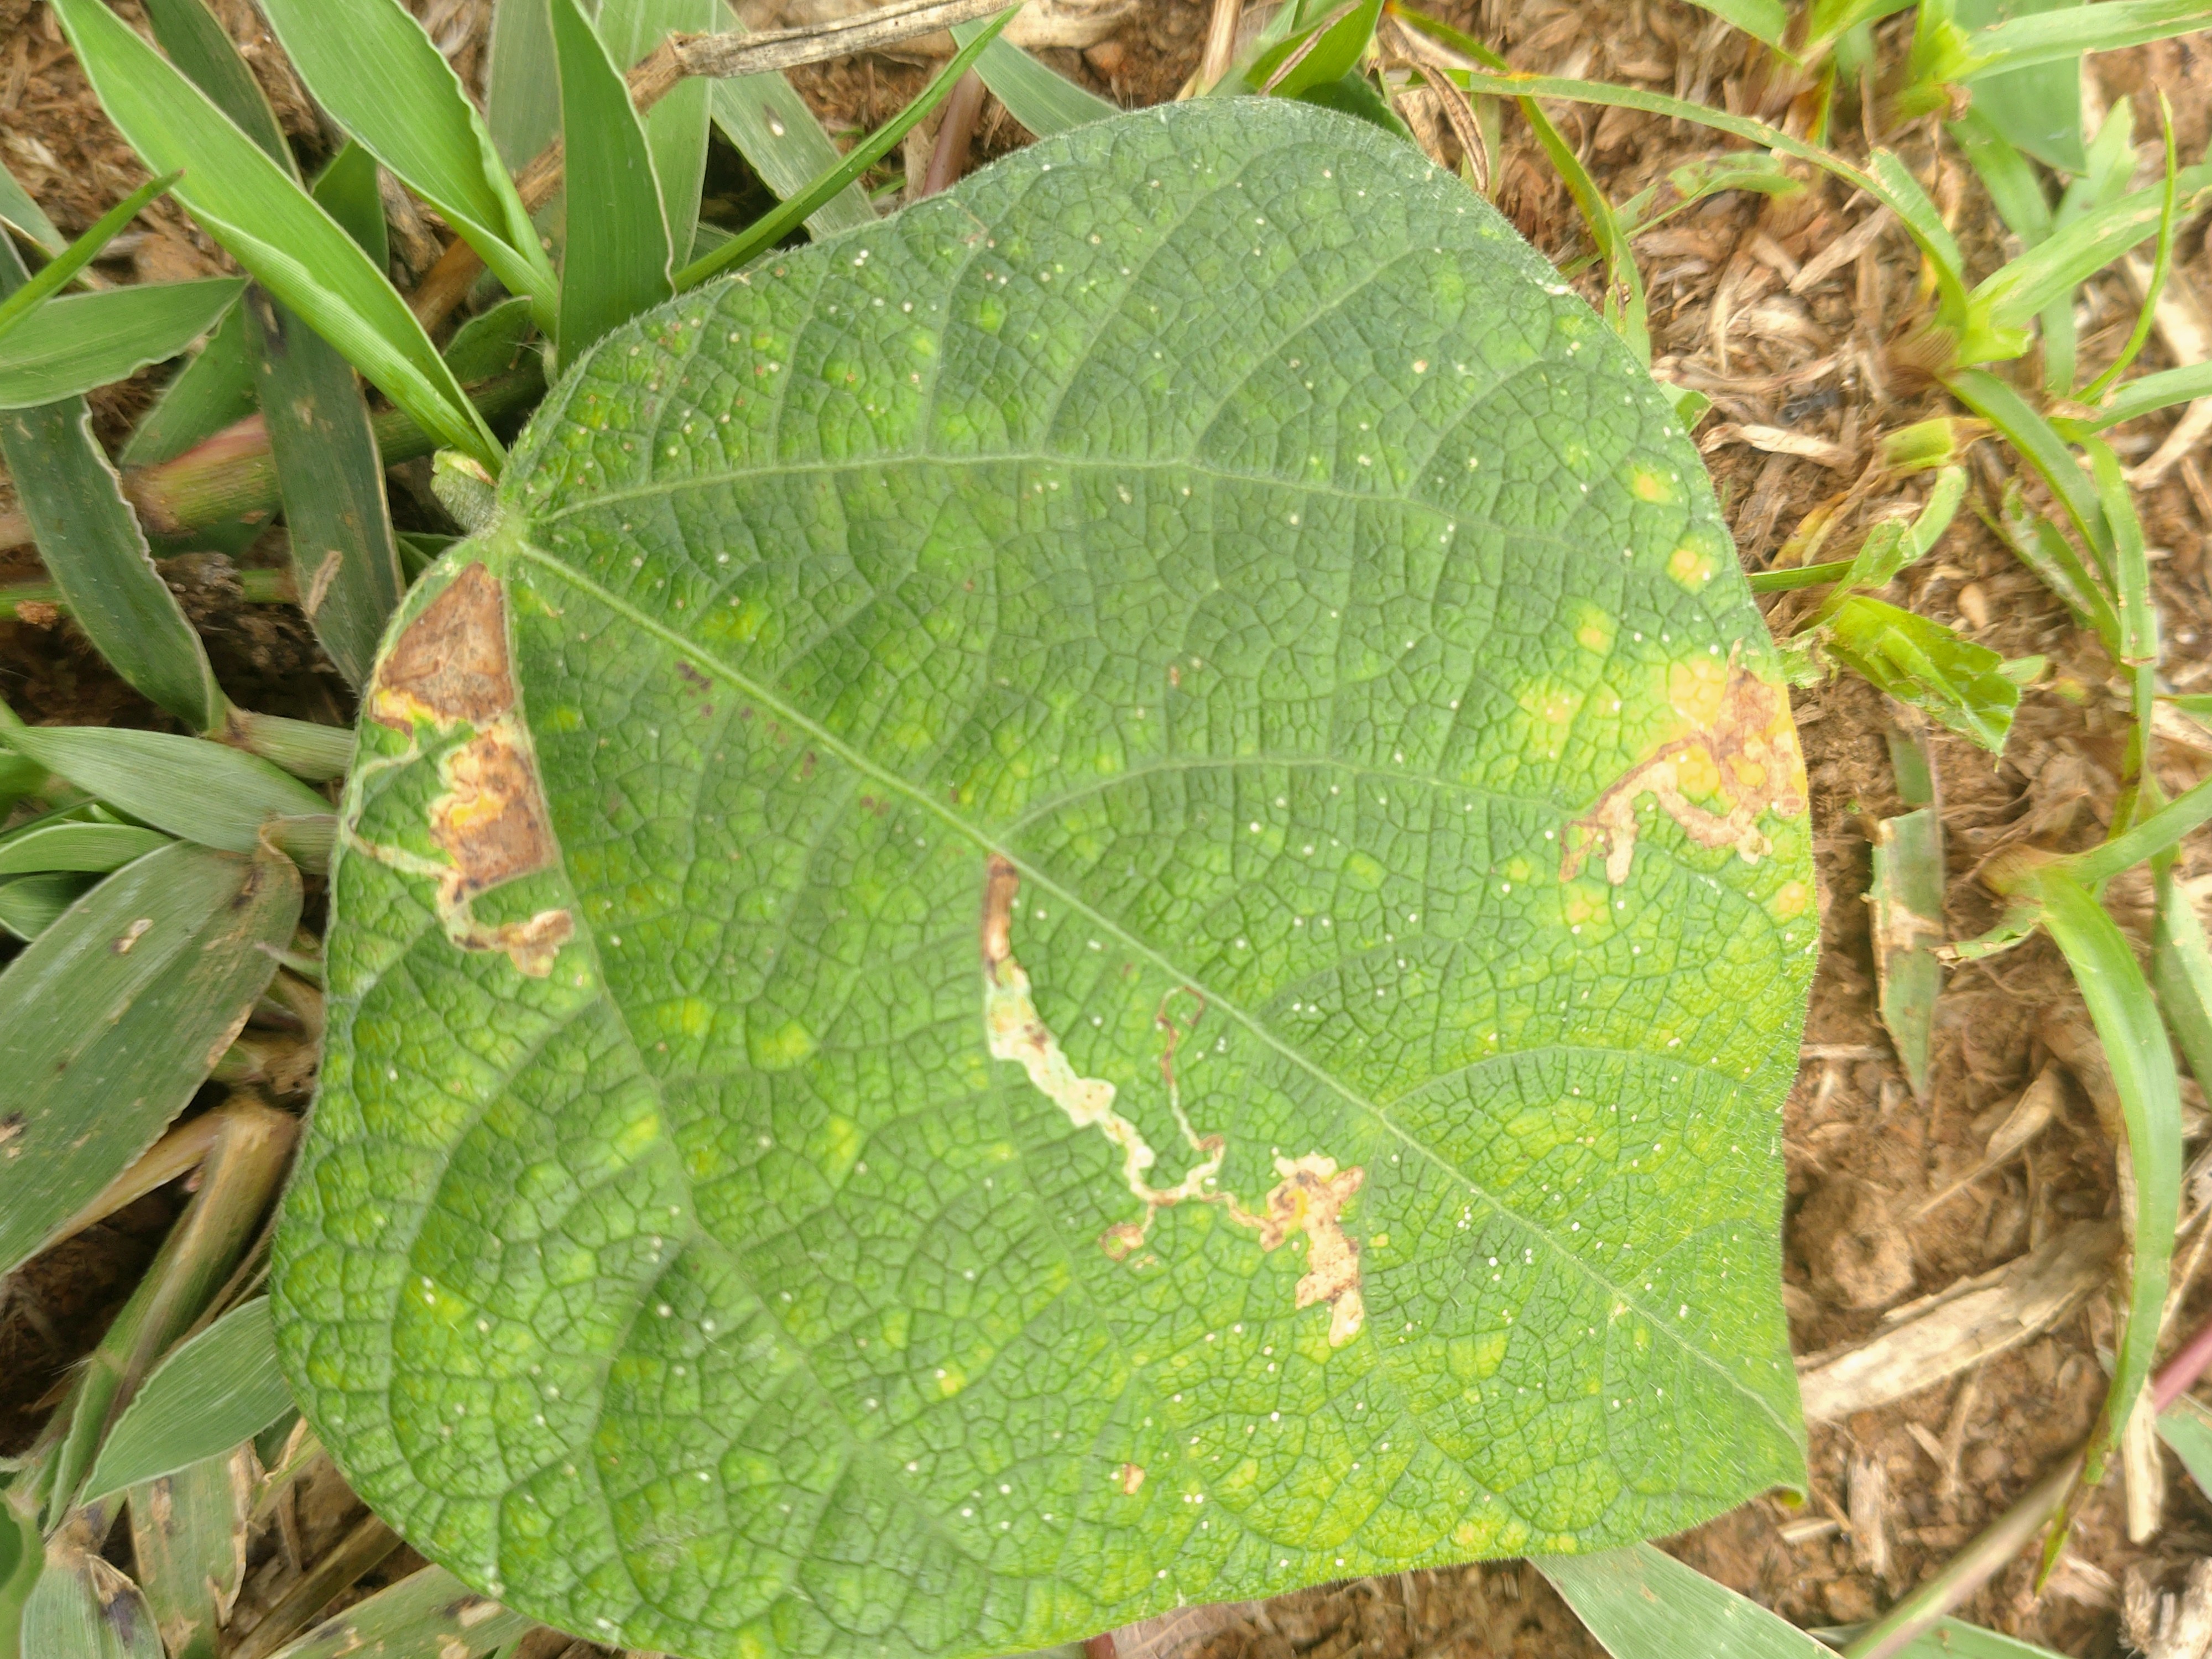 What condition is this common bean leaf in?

rust
